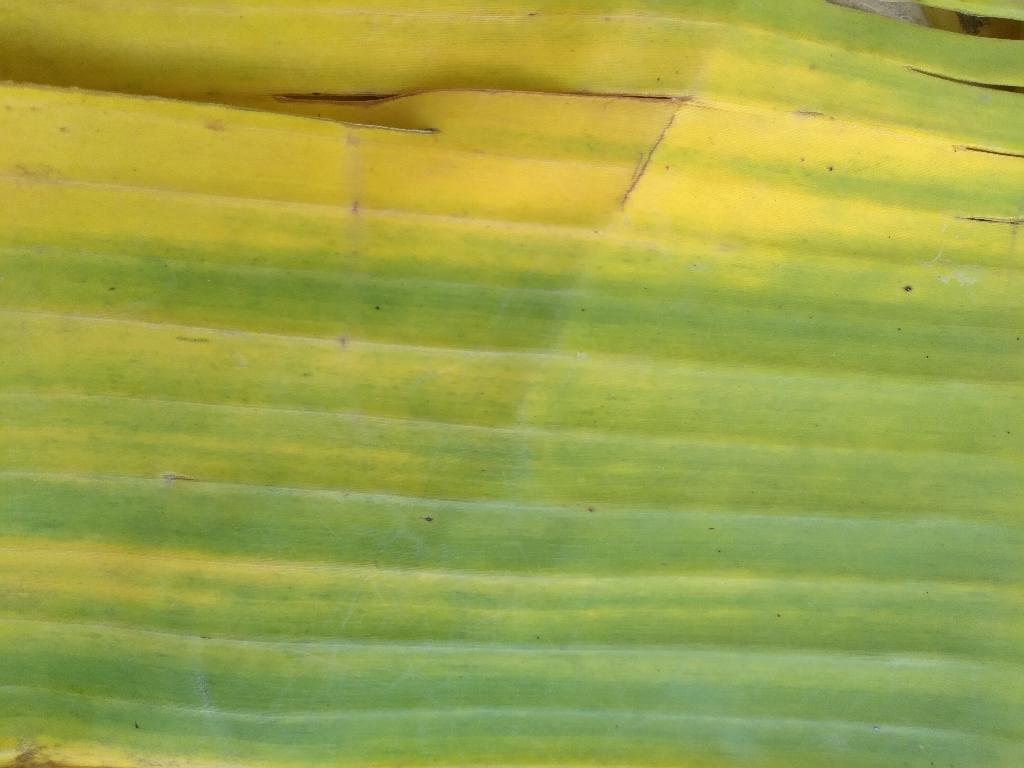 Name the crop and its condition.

banana, fusarium wilt race 1
